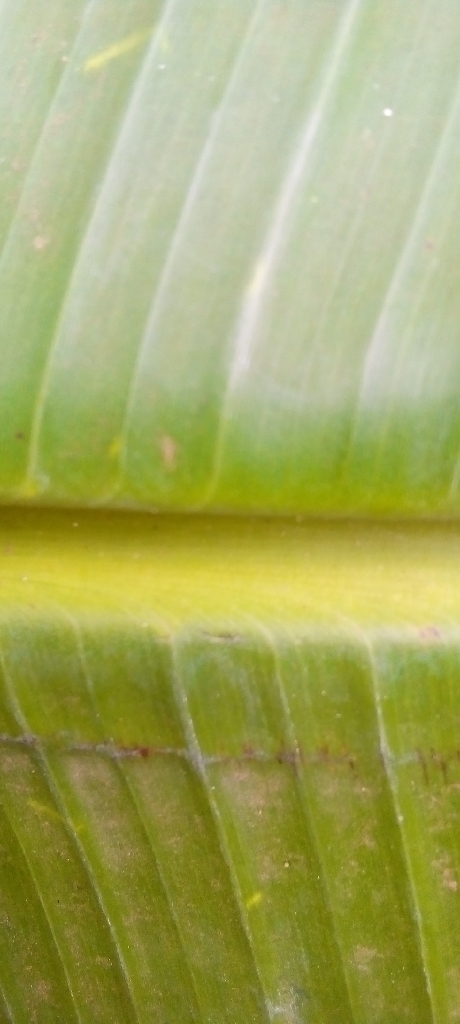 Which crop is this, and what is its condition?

banana, healthy
